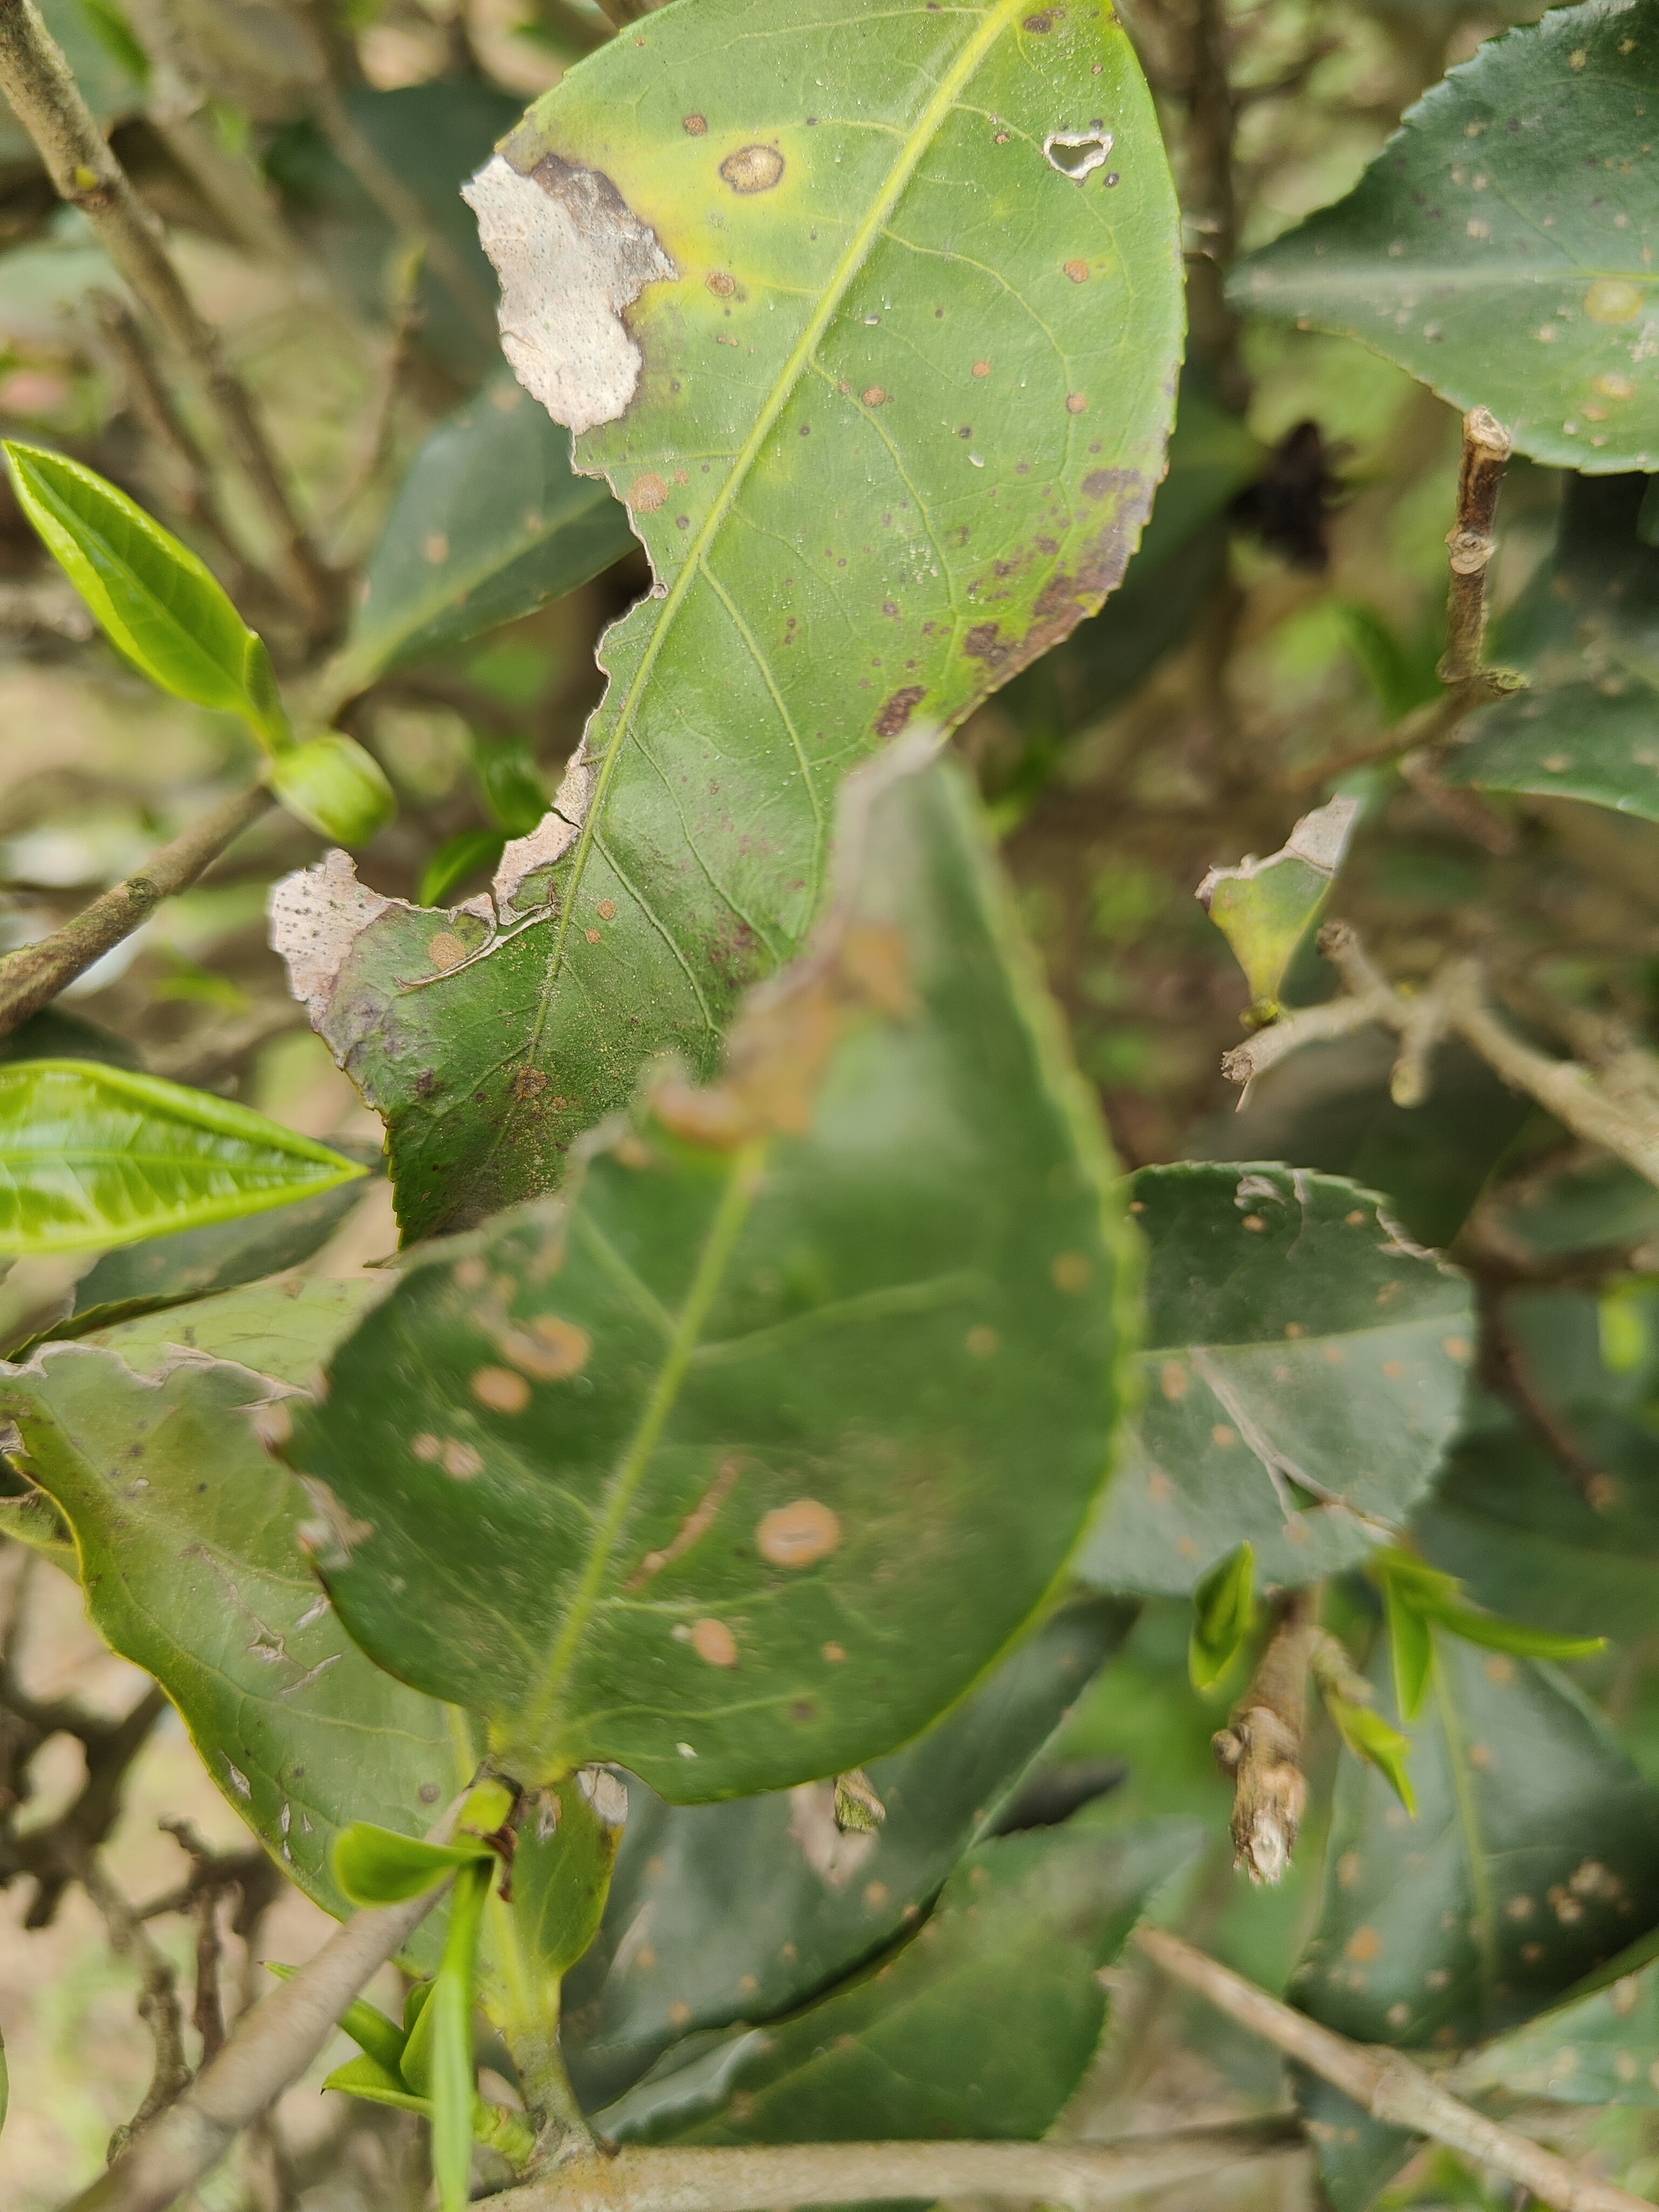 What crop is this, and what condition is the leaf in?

tea, red rust
